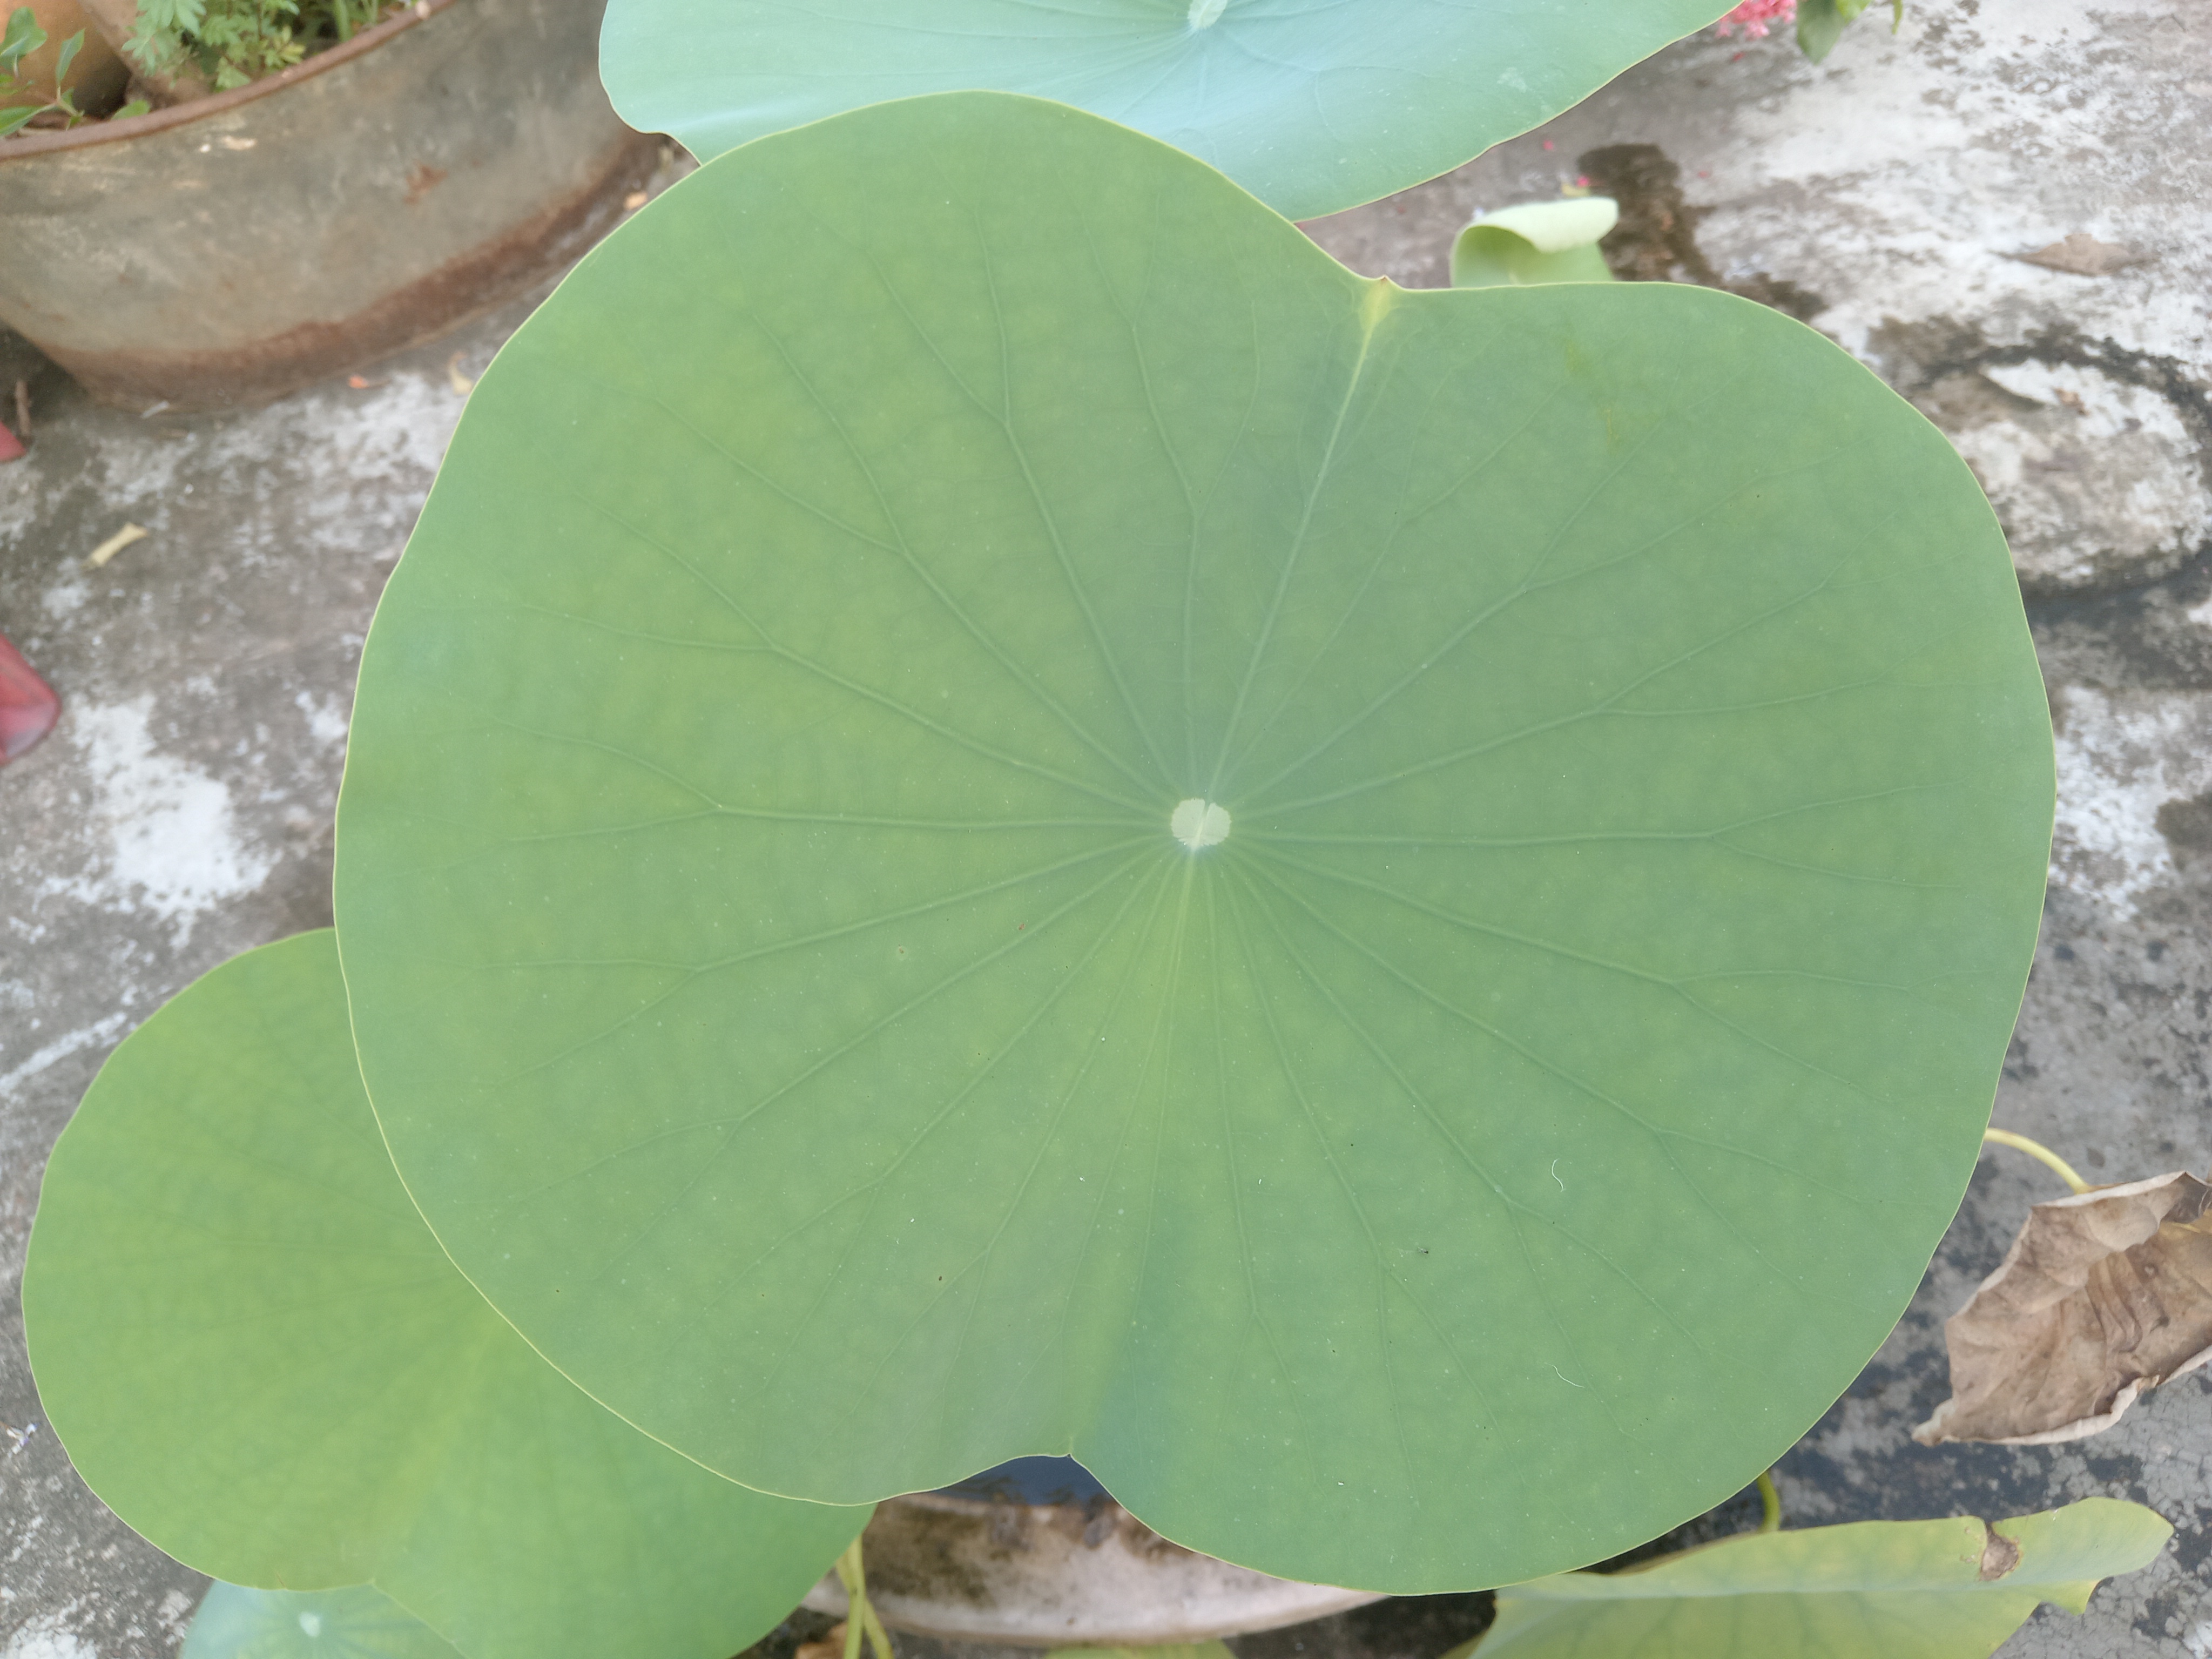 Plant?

lotus
